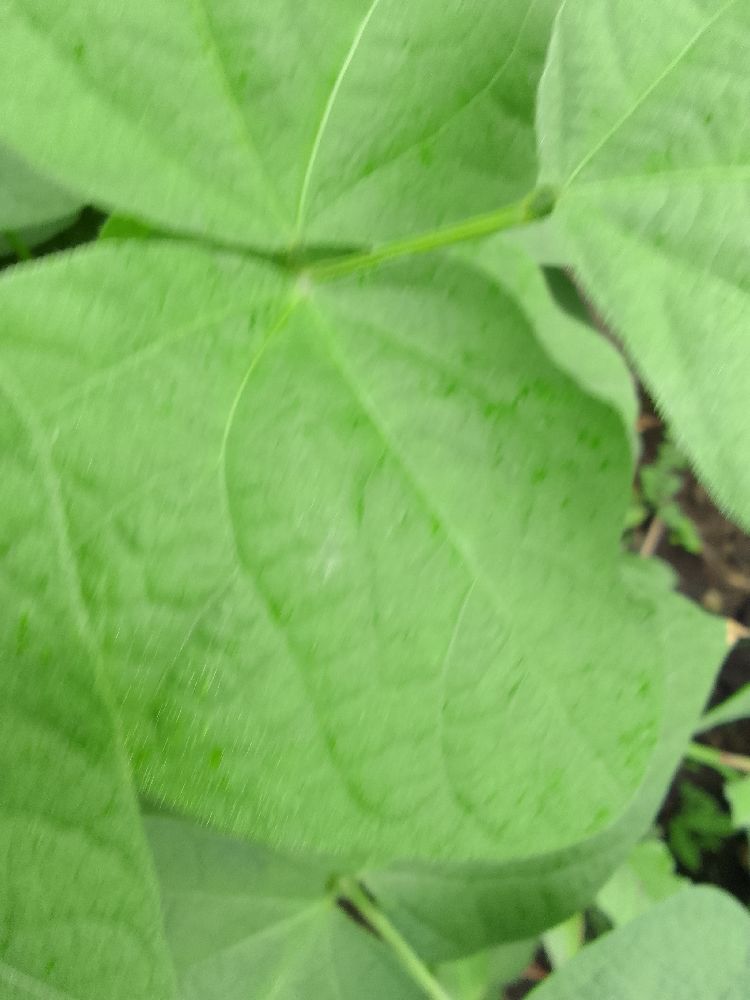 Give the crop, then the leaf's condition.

common bean, healthy
